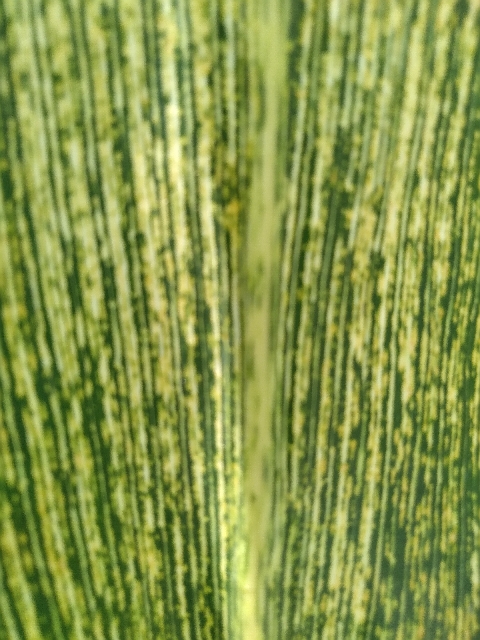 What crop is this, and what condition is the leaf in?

maize, maize streak virus
